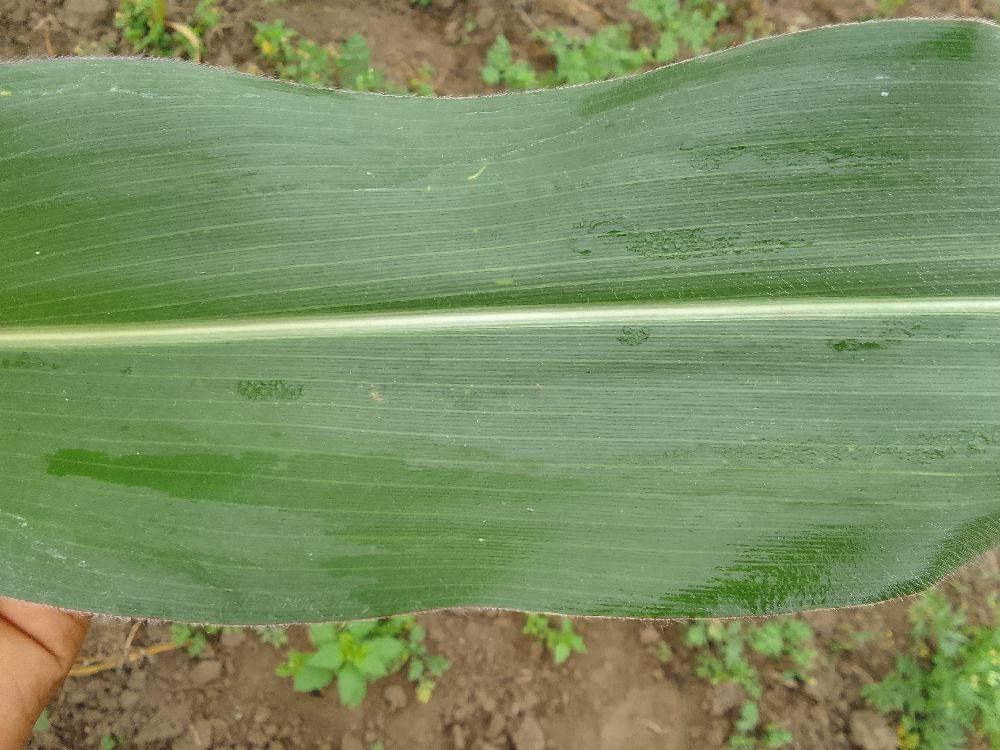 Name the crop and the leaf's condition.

maize, healthy
